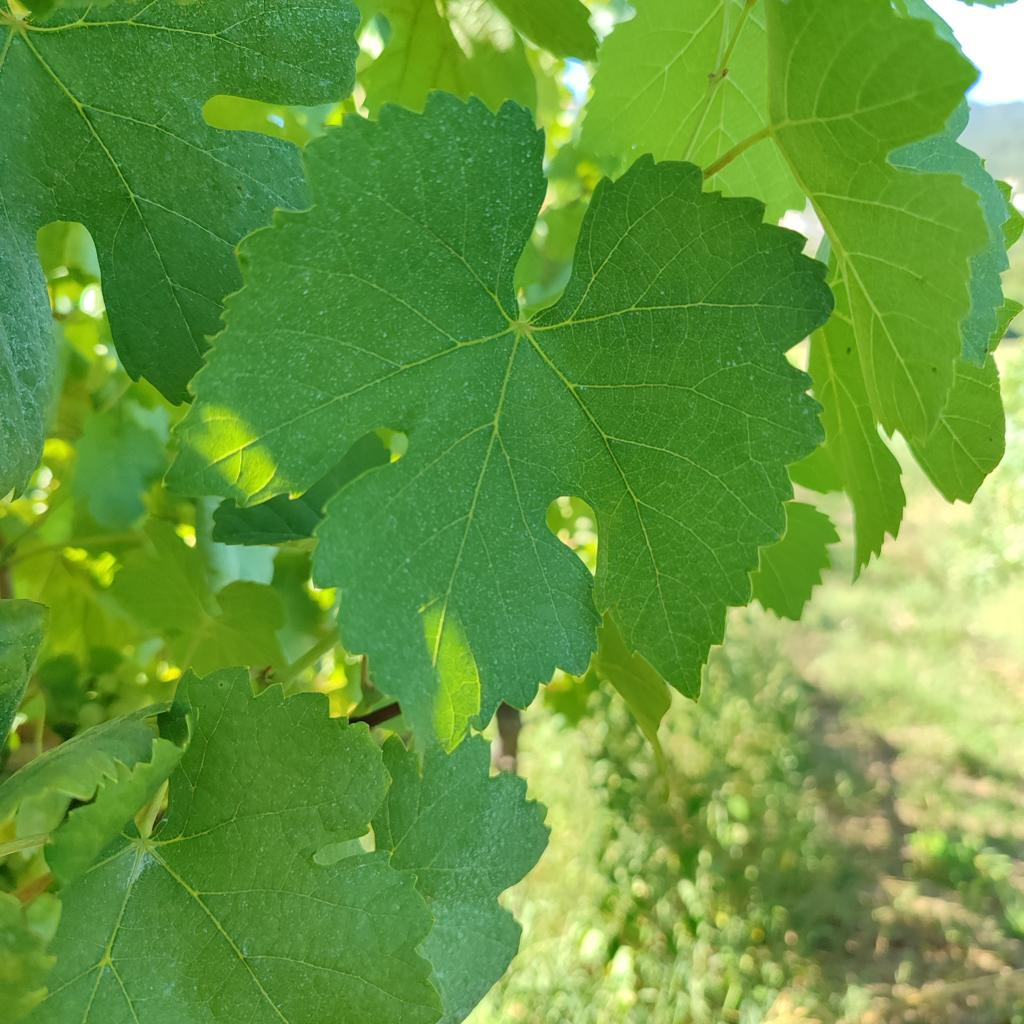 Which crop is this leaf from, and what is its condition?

grapevine, healthy
